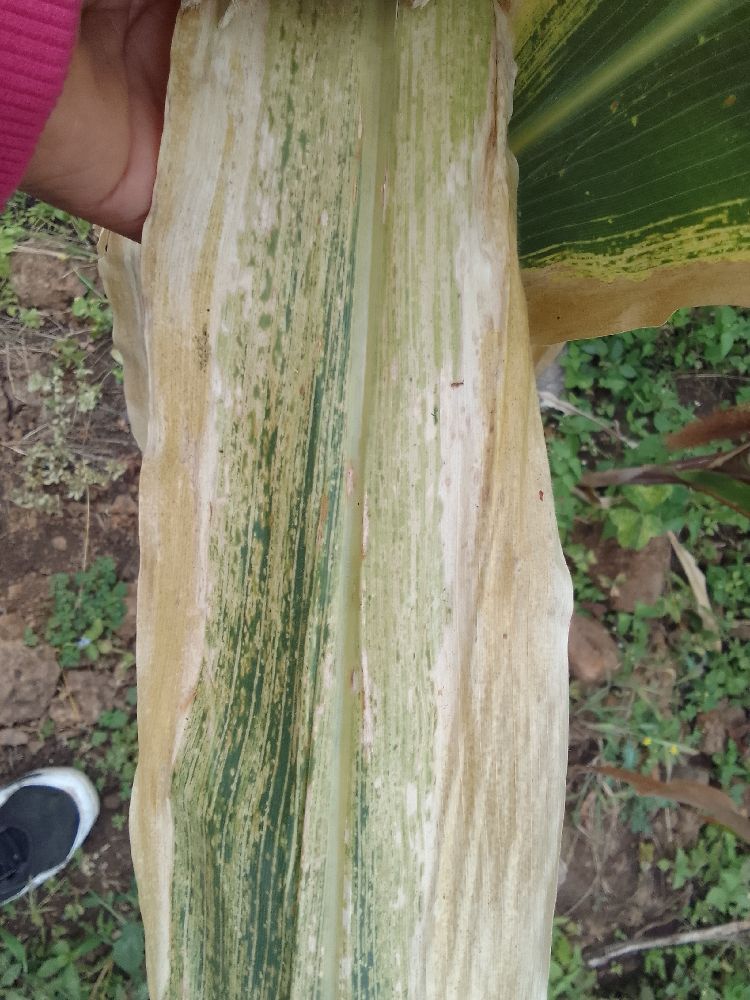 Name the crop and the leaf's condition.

maize, maize lethal necrosis
